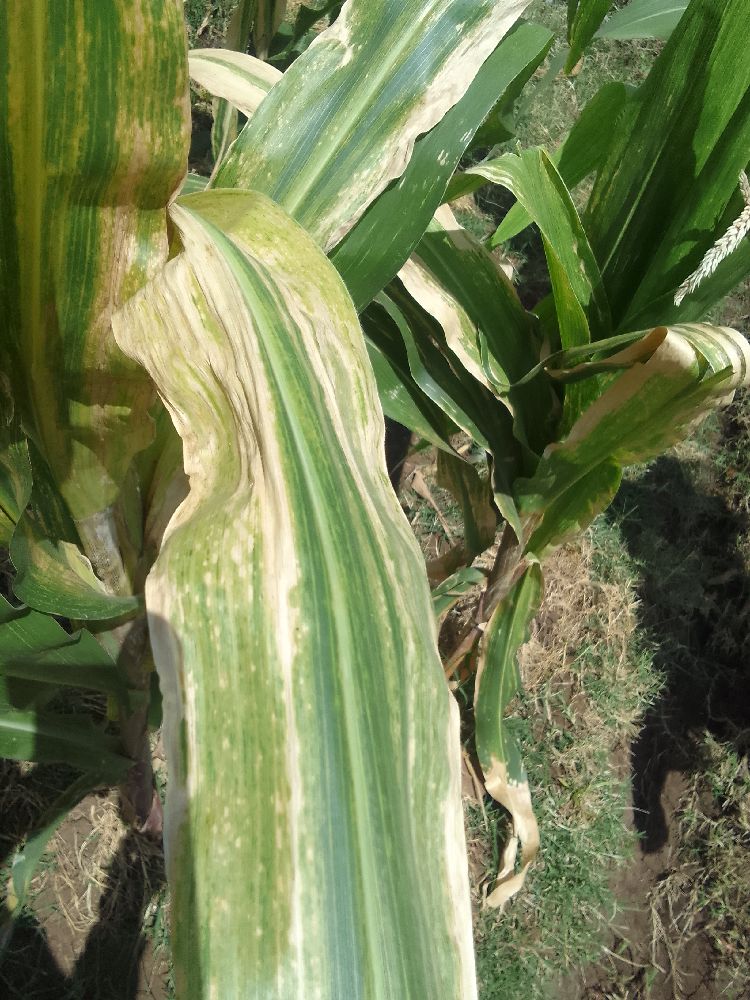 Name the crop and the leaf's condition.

maize, maize lethal necrosis
